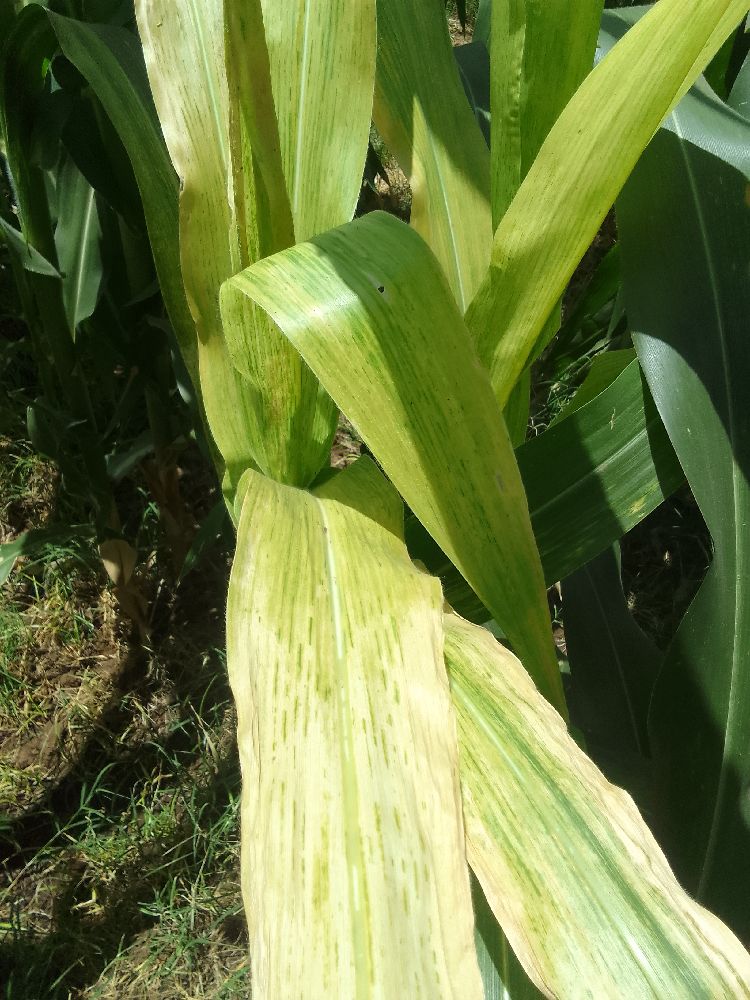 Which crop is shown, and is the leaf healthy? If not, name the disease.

maize, maize lethal necrosis
